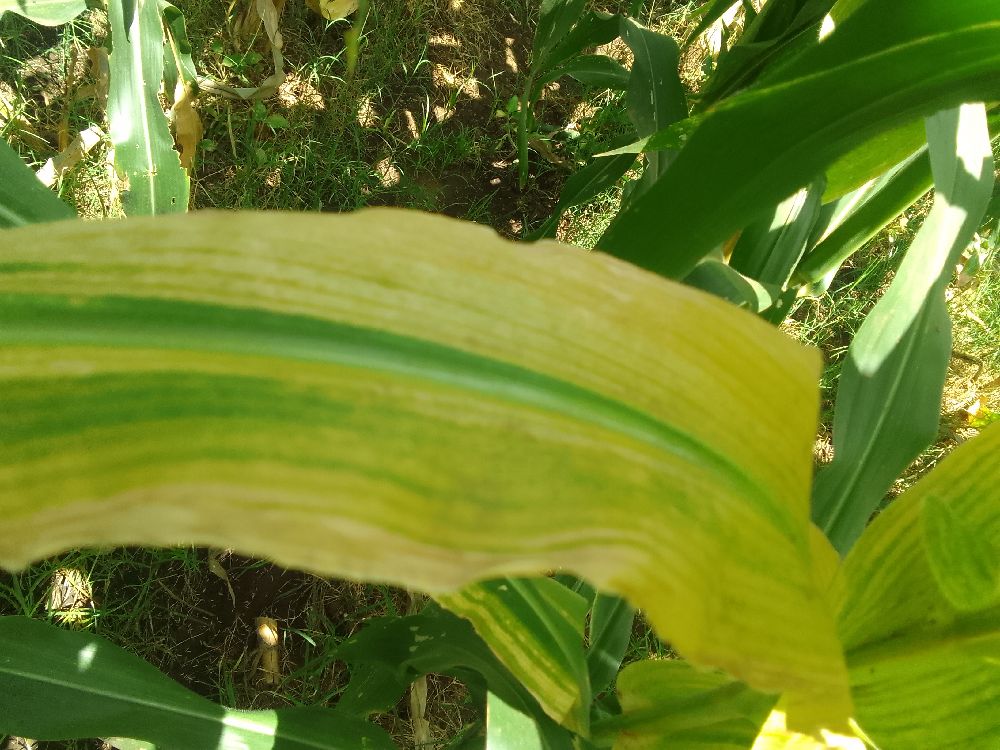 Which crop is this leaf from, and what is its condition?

maize, maize lethal necrosis
